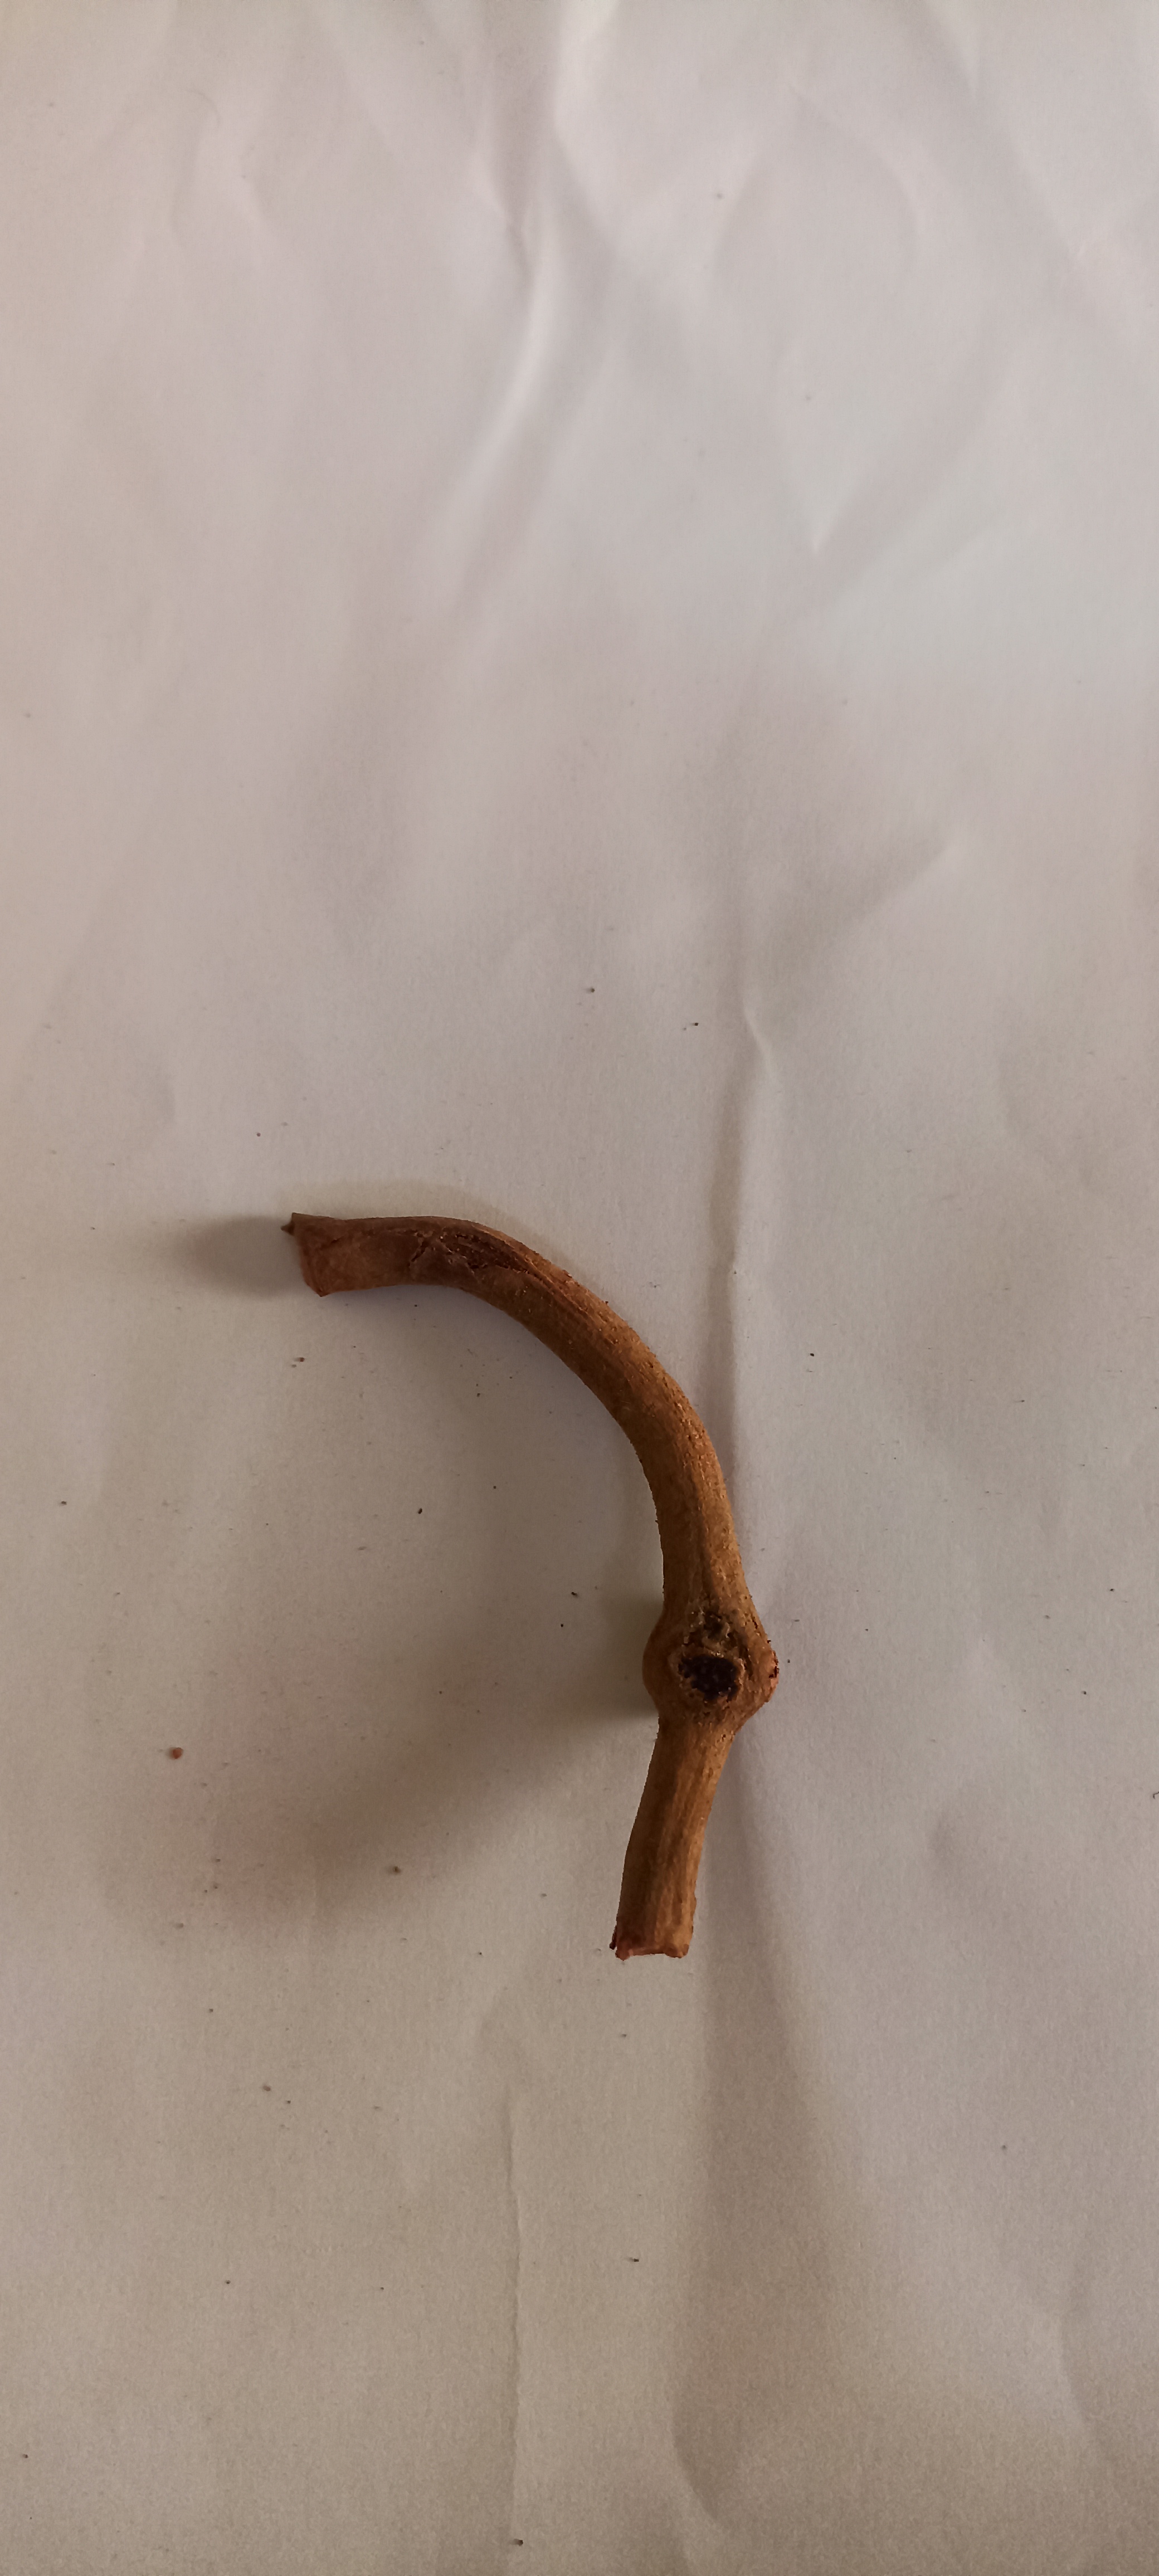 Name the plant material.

manjistha
